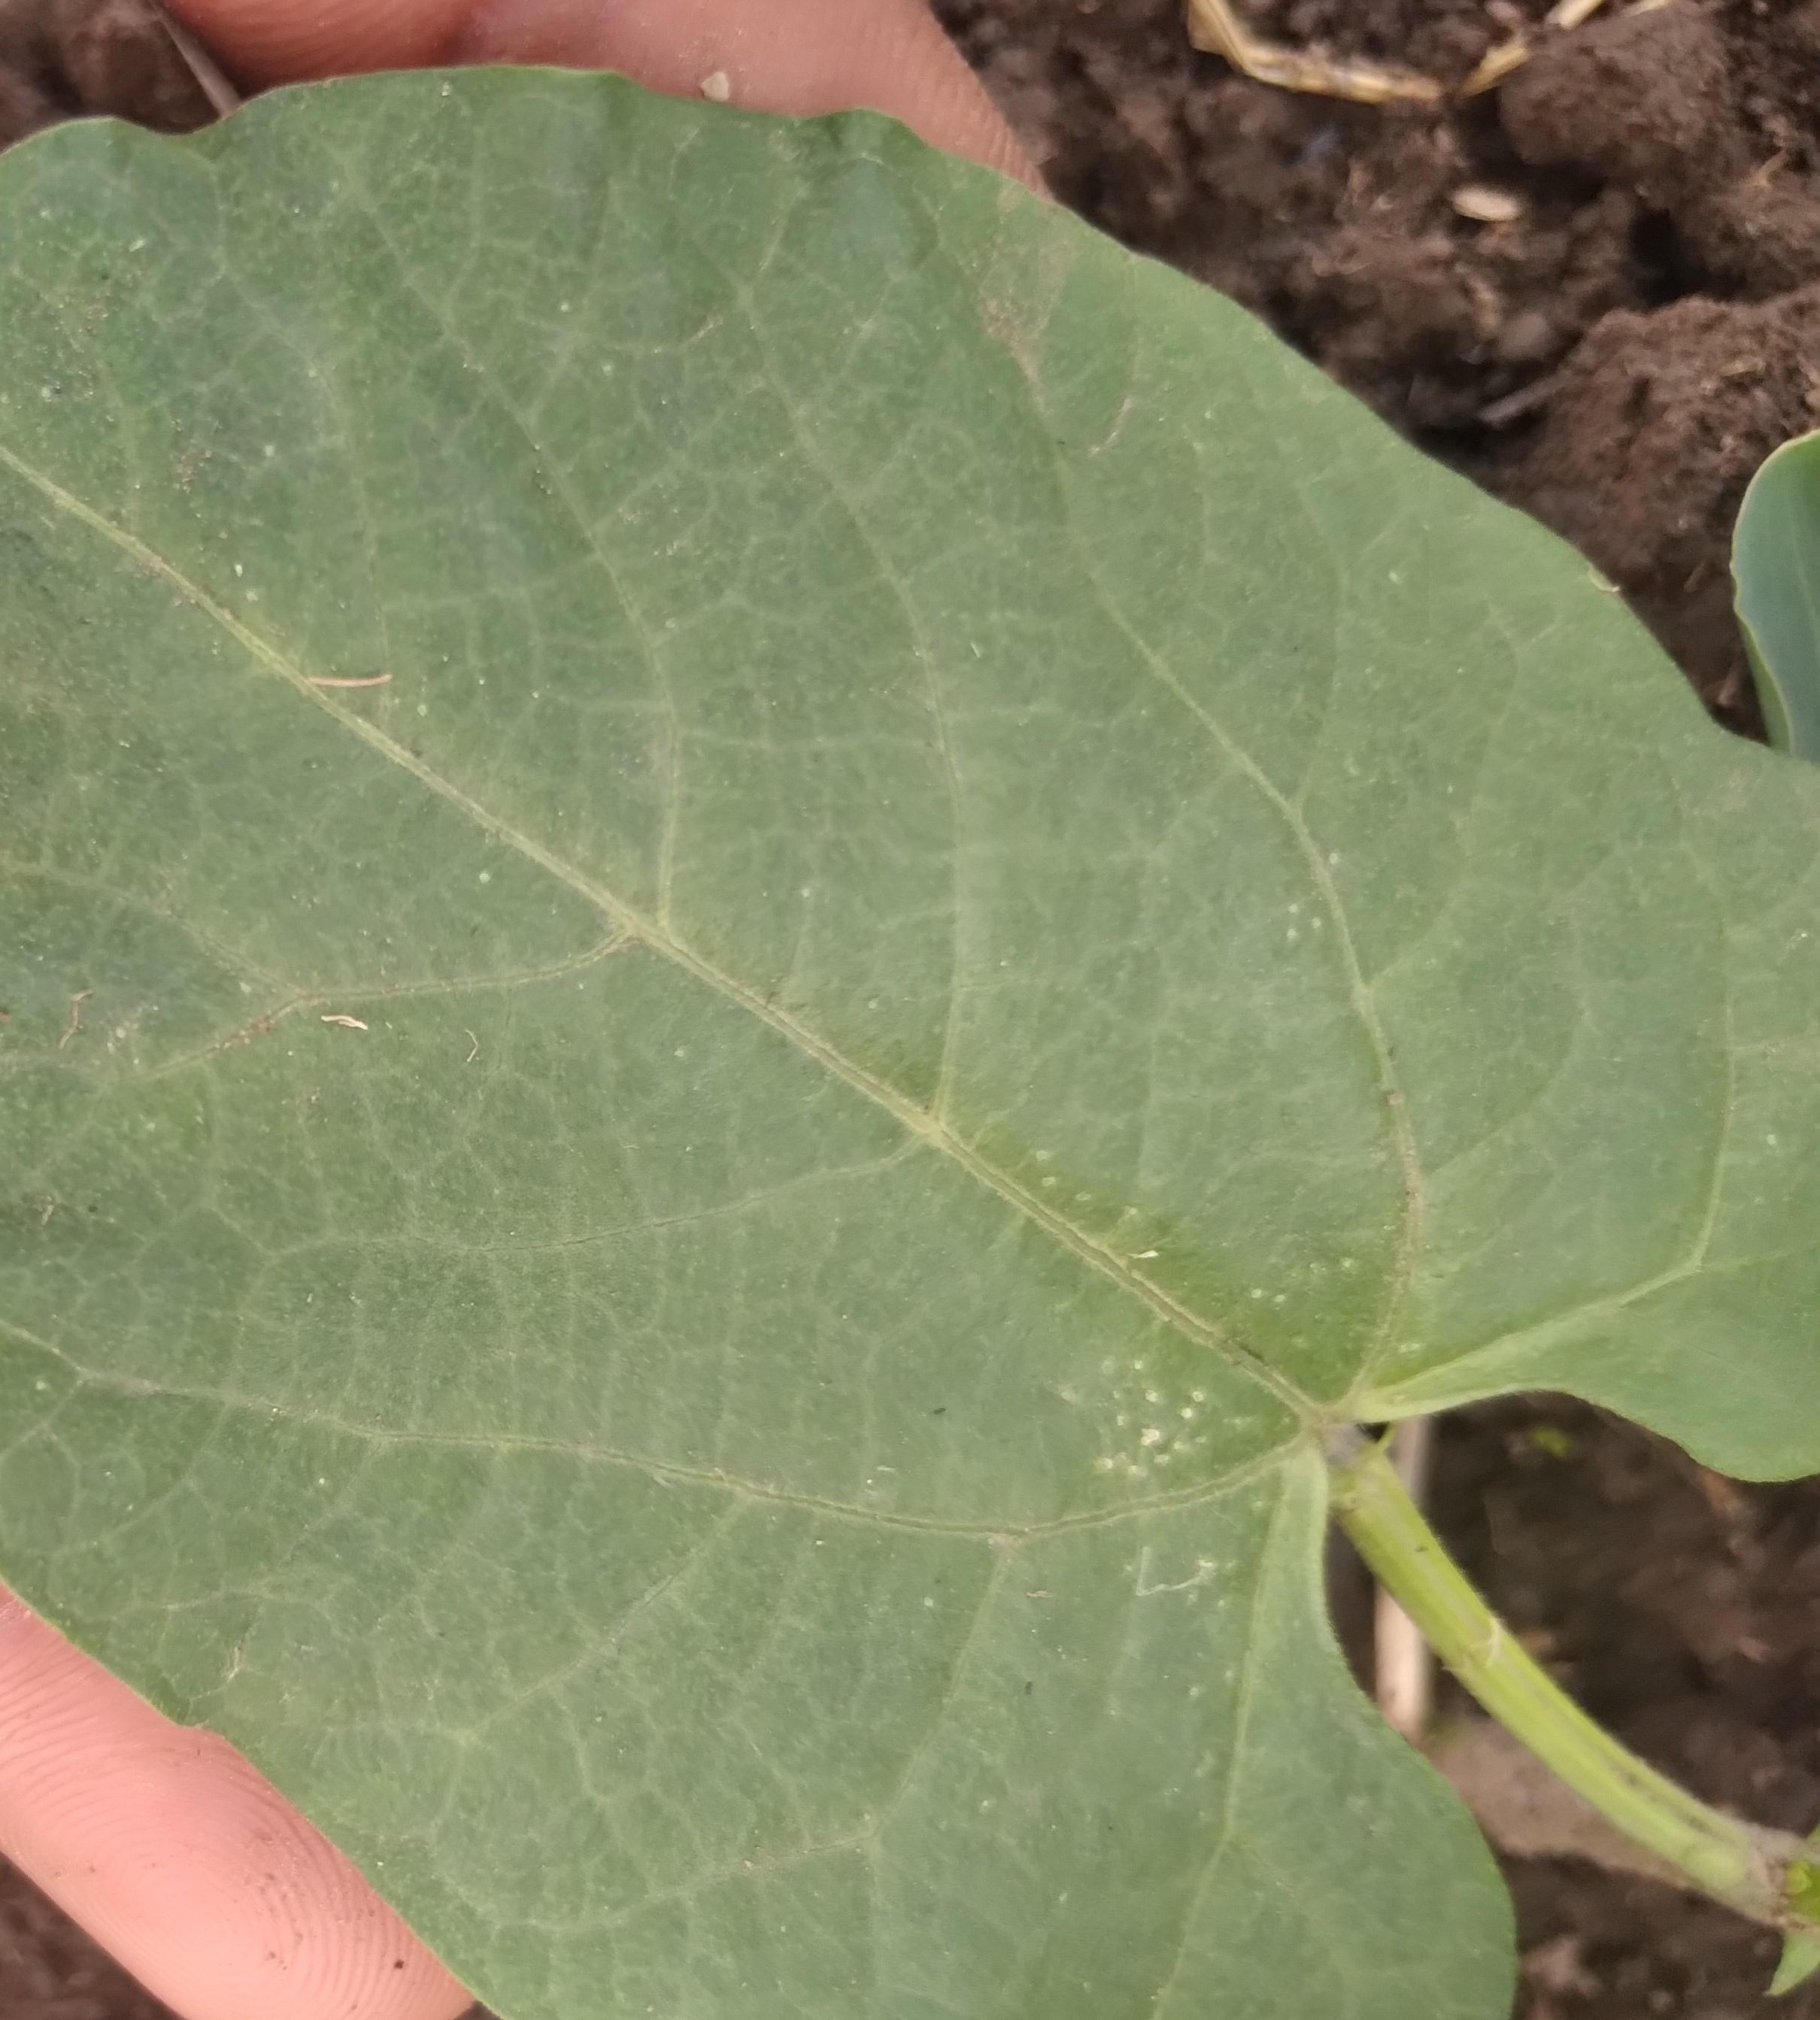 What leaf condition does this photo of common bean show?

healthy
